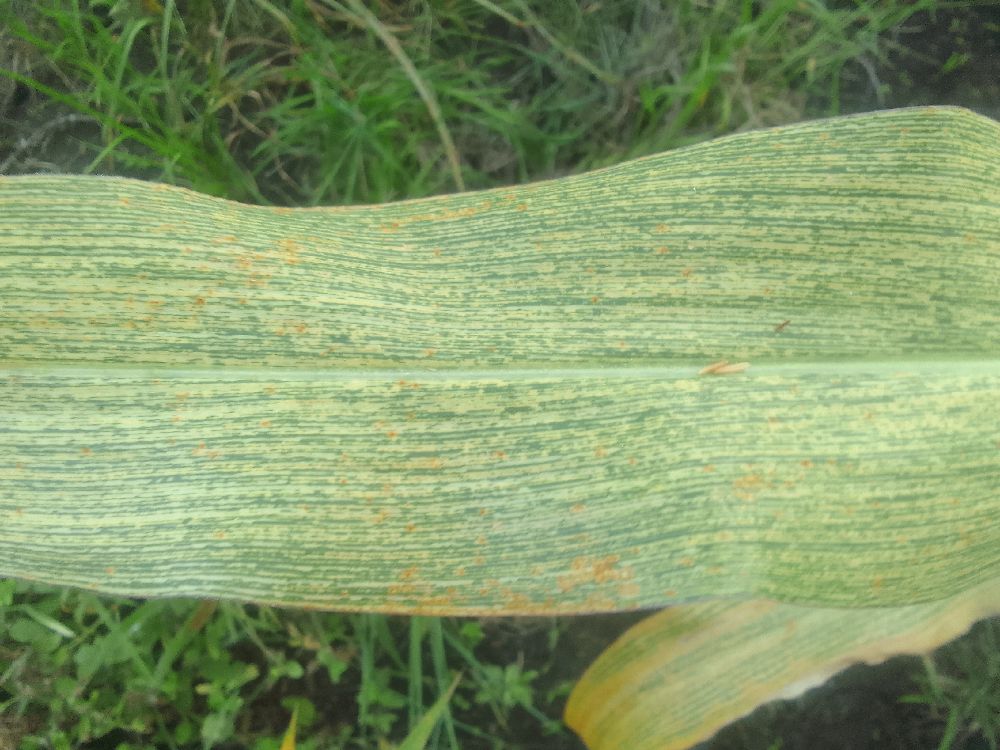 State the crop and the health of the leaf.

maize, maize streak virus
